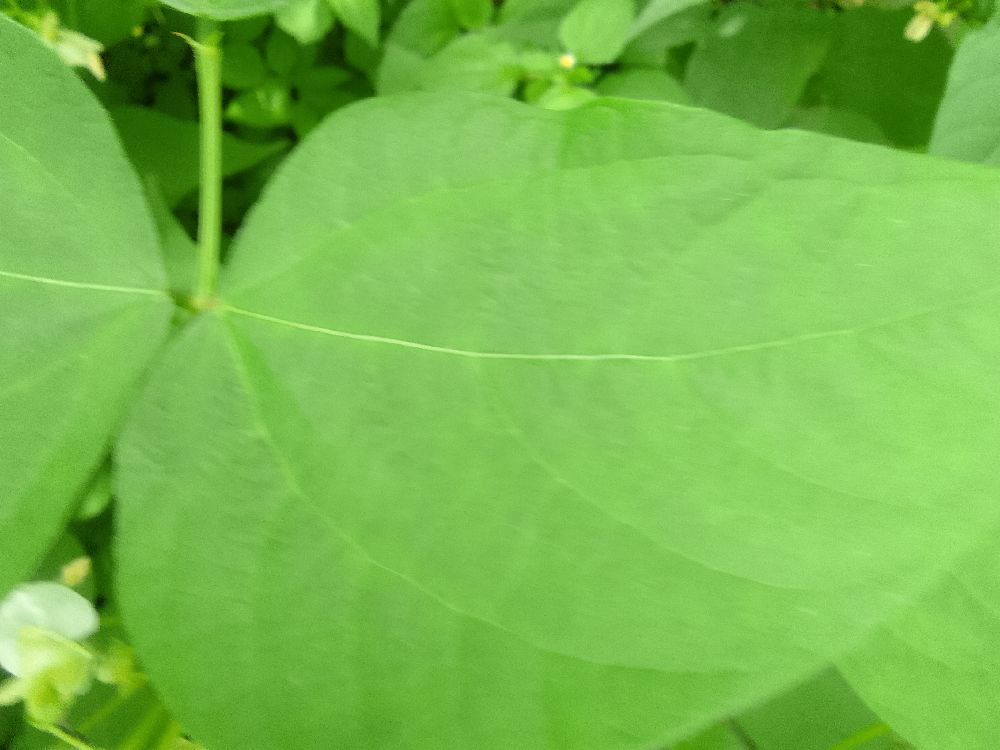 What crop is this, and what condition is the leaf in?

common bean, healthy
